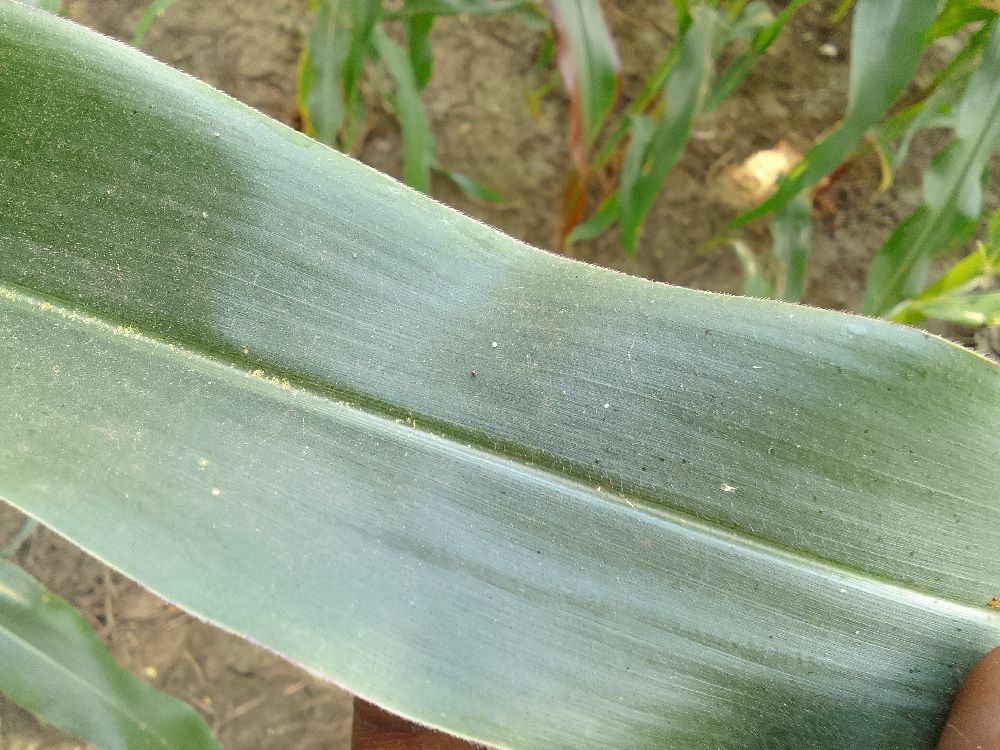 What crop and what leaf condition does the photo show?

maize, healthy
